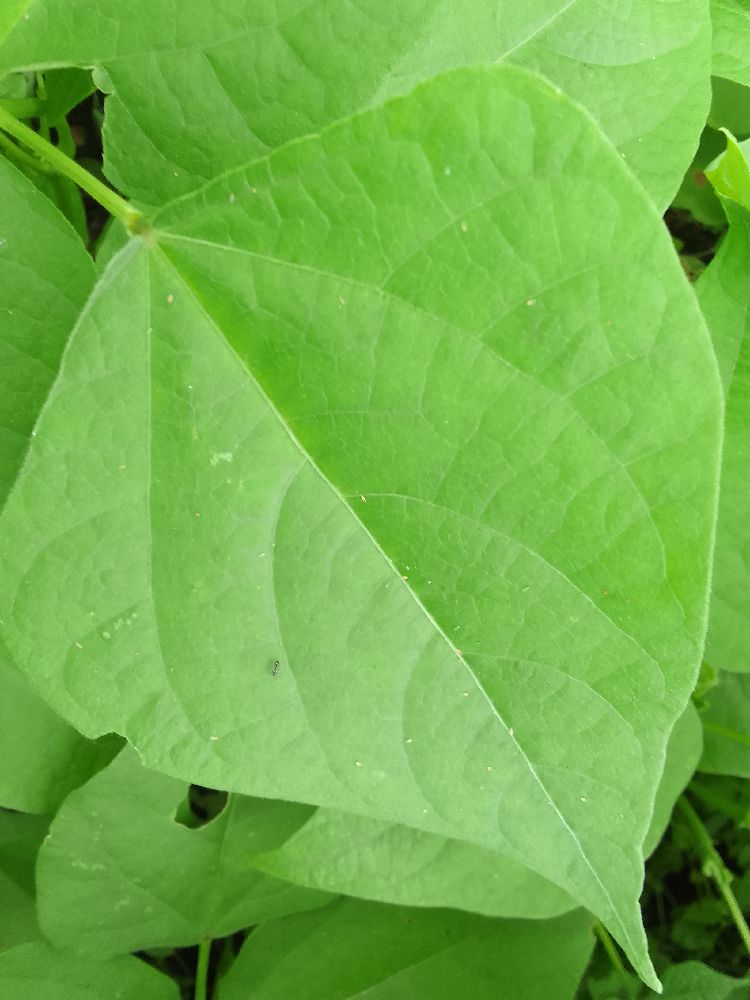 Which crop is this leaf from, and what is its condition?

common bean, healthy
